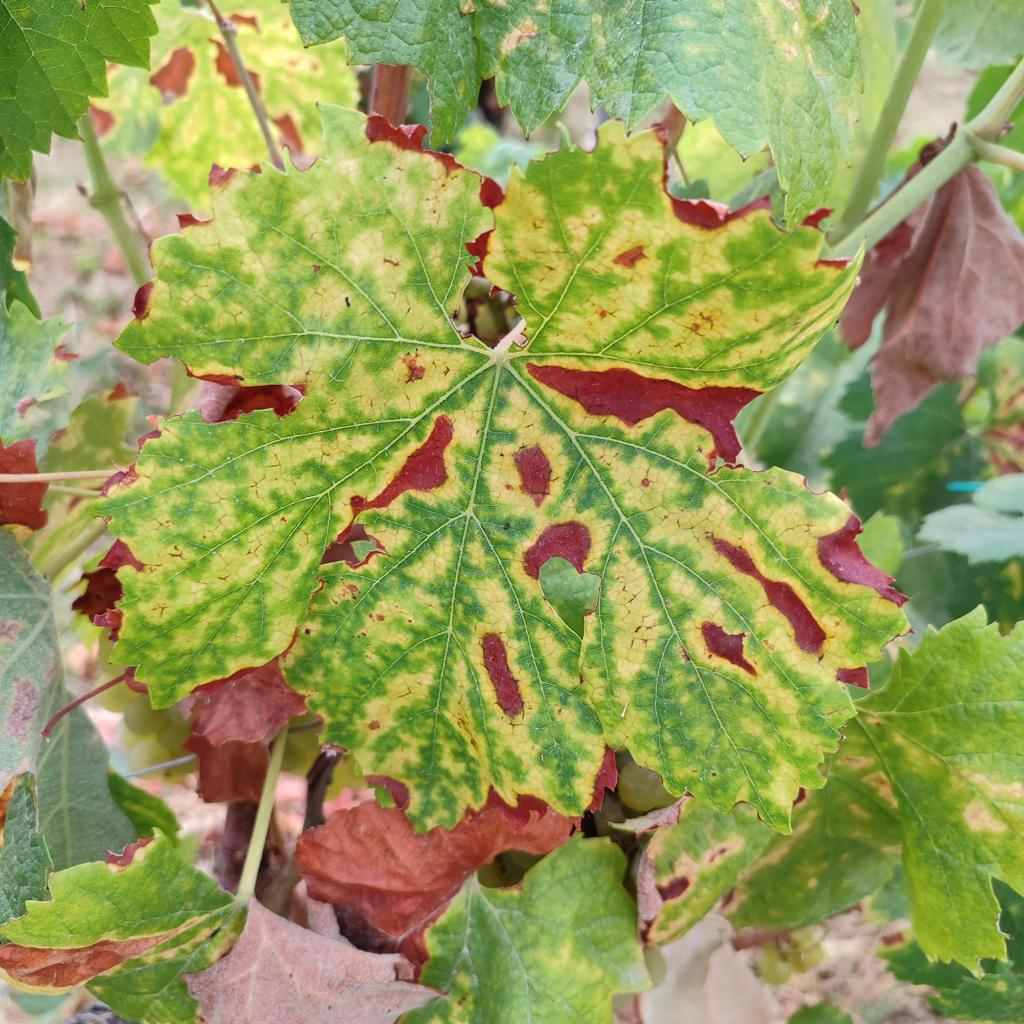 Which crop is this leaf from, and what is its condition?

grapevine, esca complex
